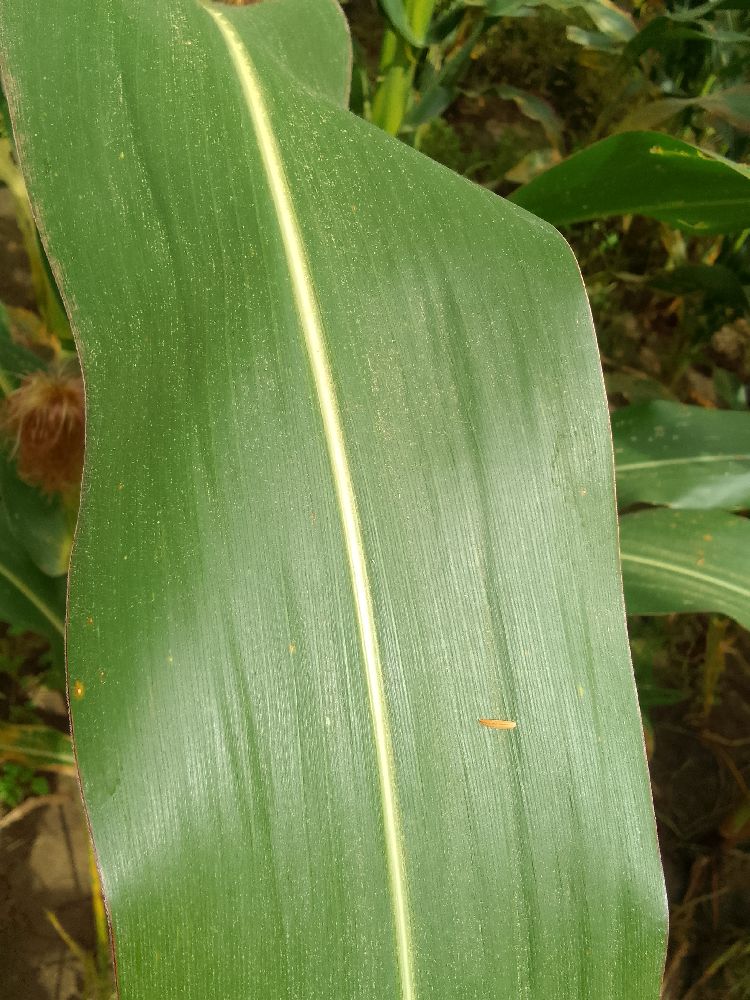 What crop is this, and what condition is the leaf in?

maize, healthy
